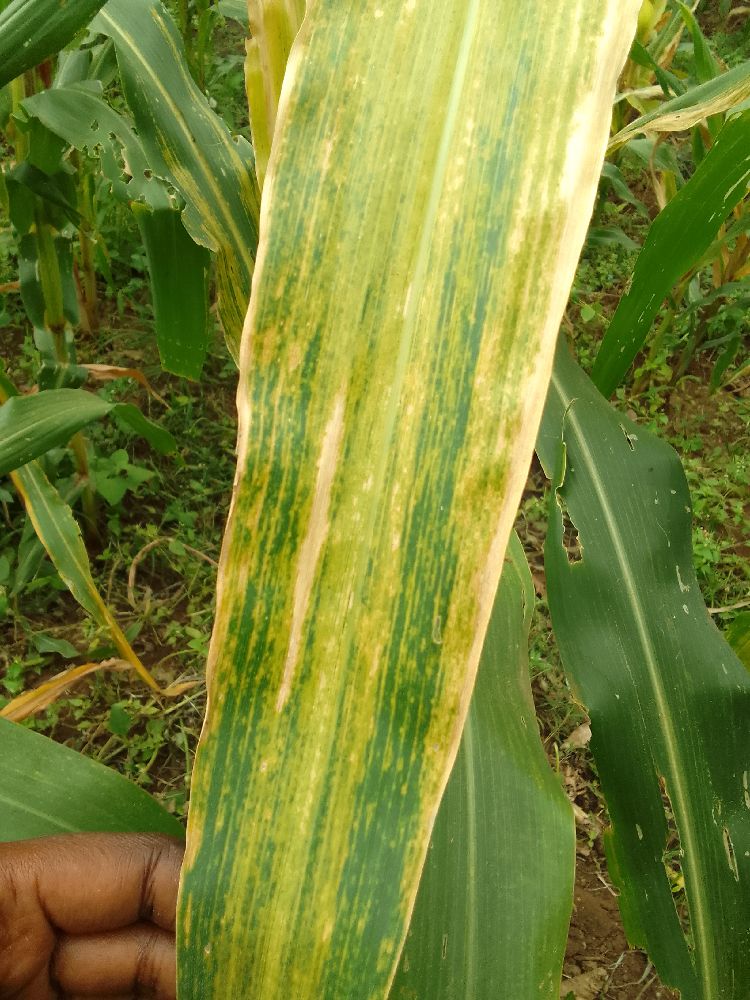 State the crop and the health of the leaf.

maize, maize lethal necrosis
